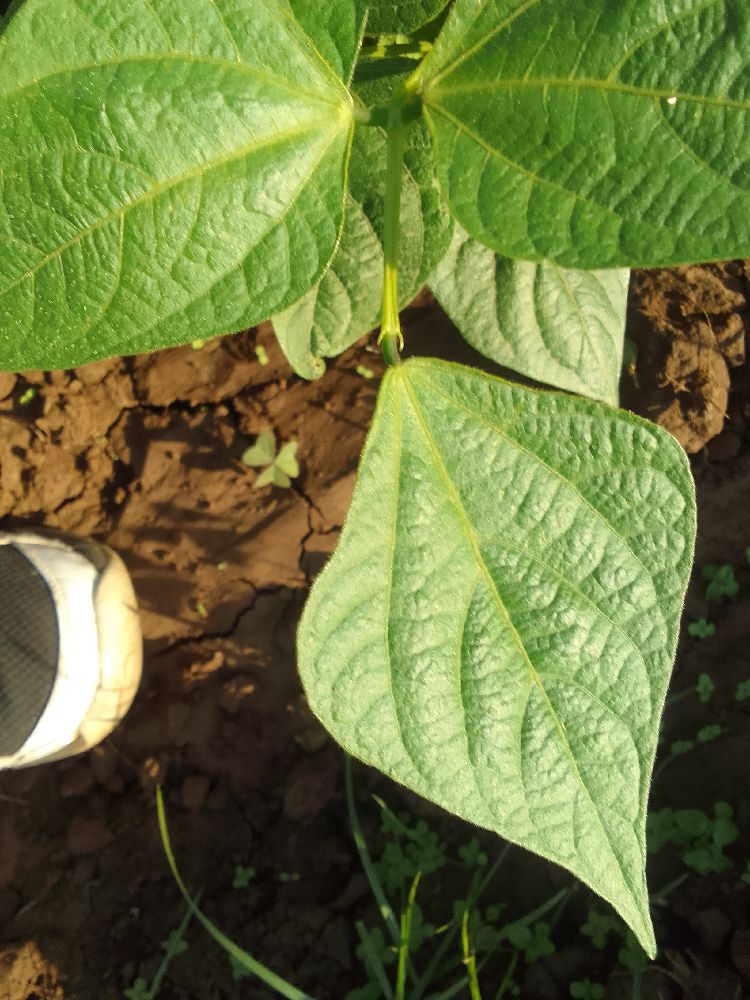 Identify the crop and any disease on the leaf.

common bean, healthy
